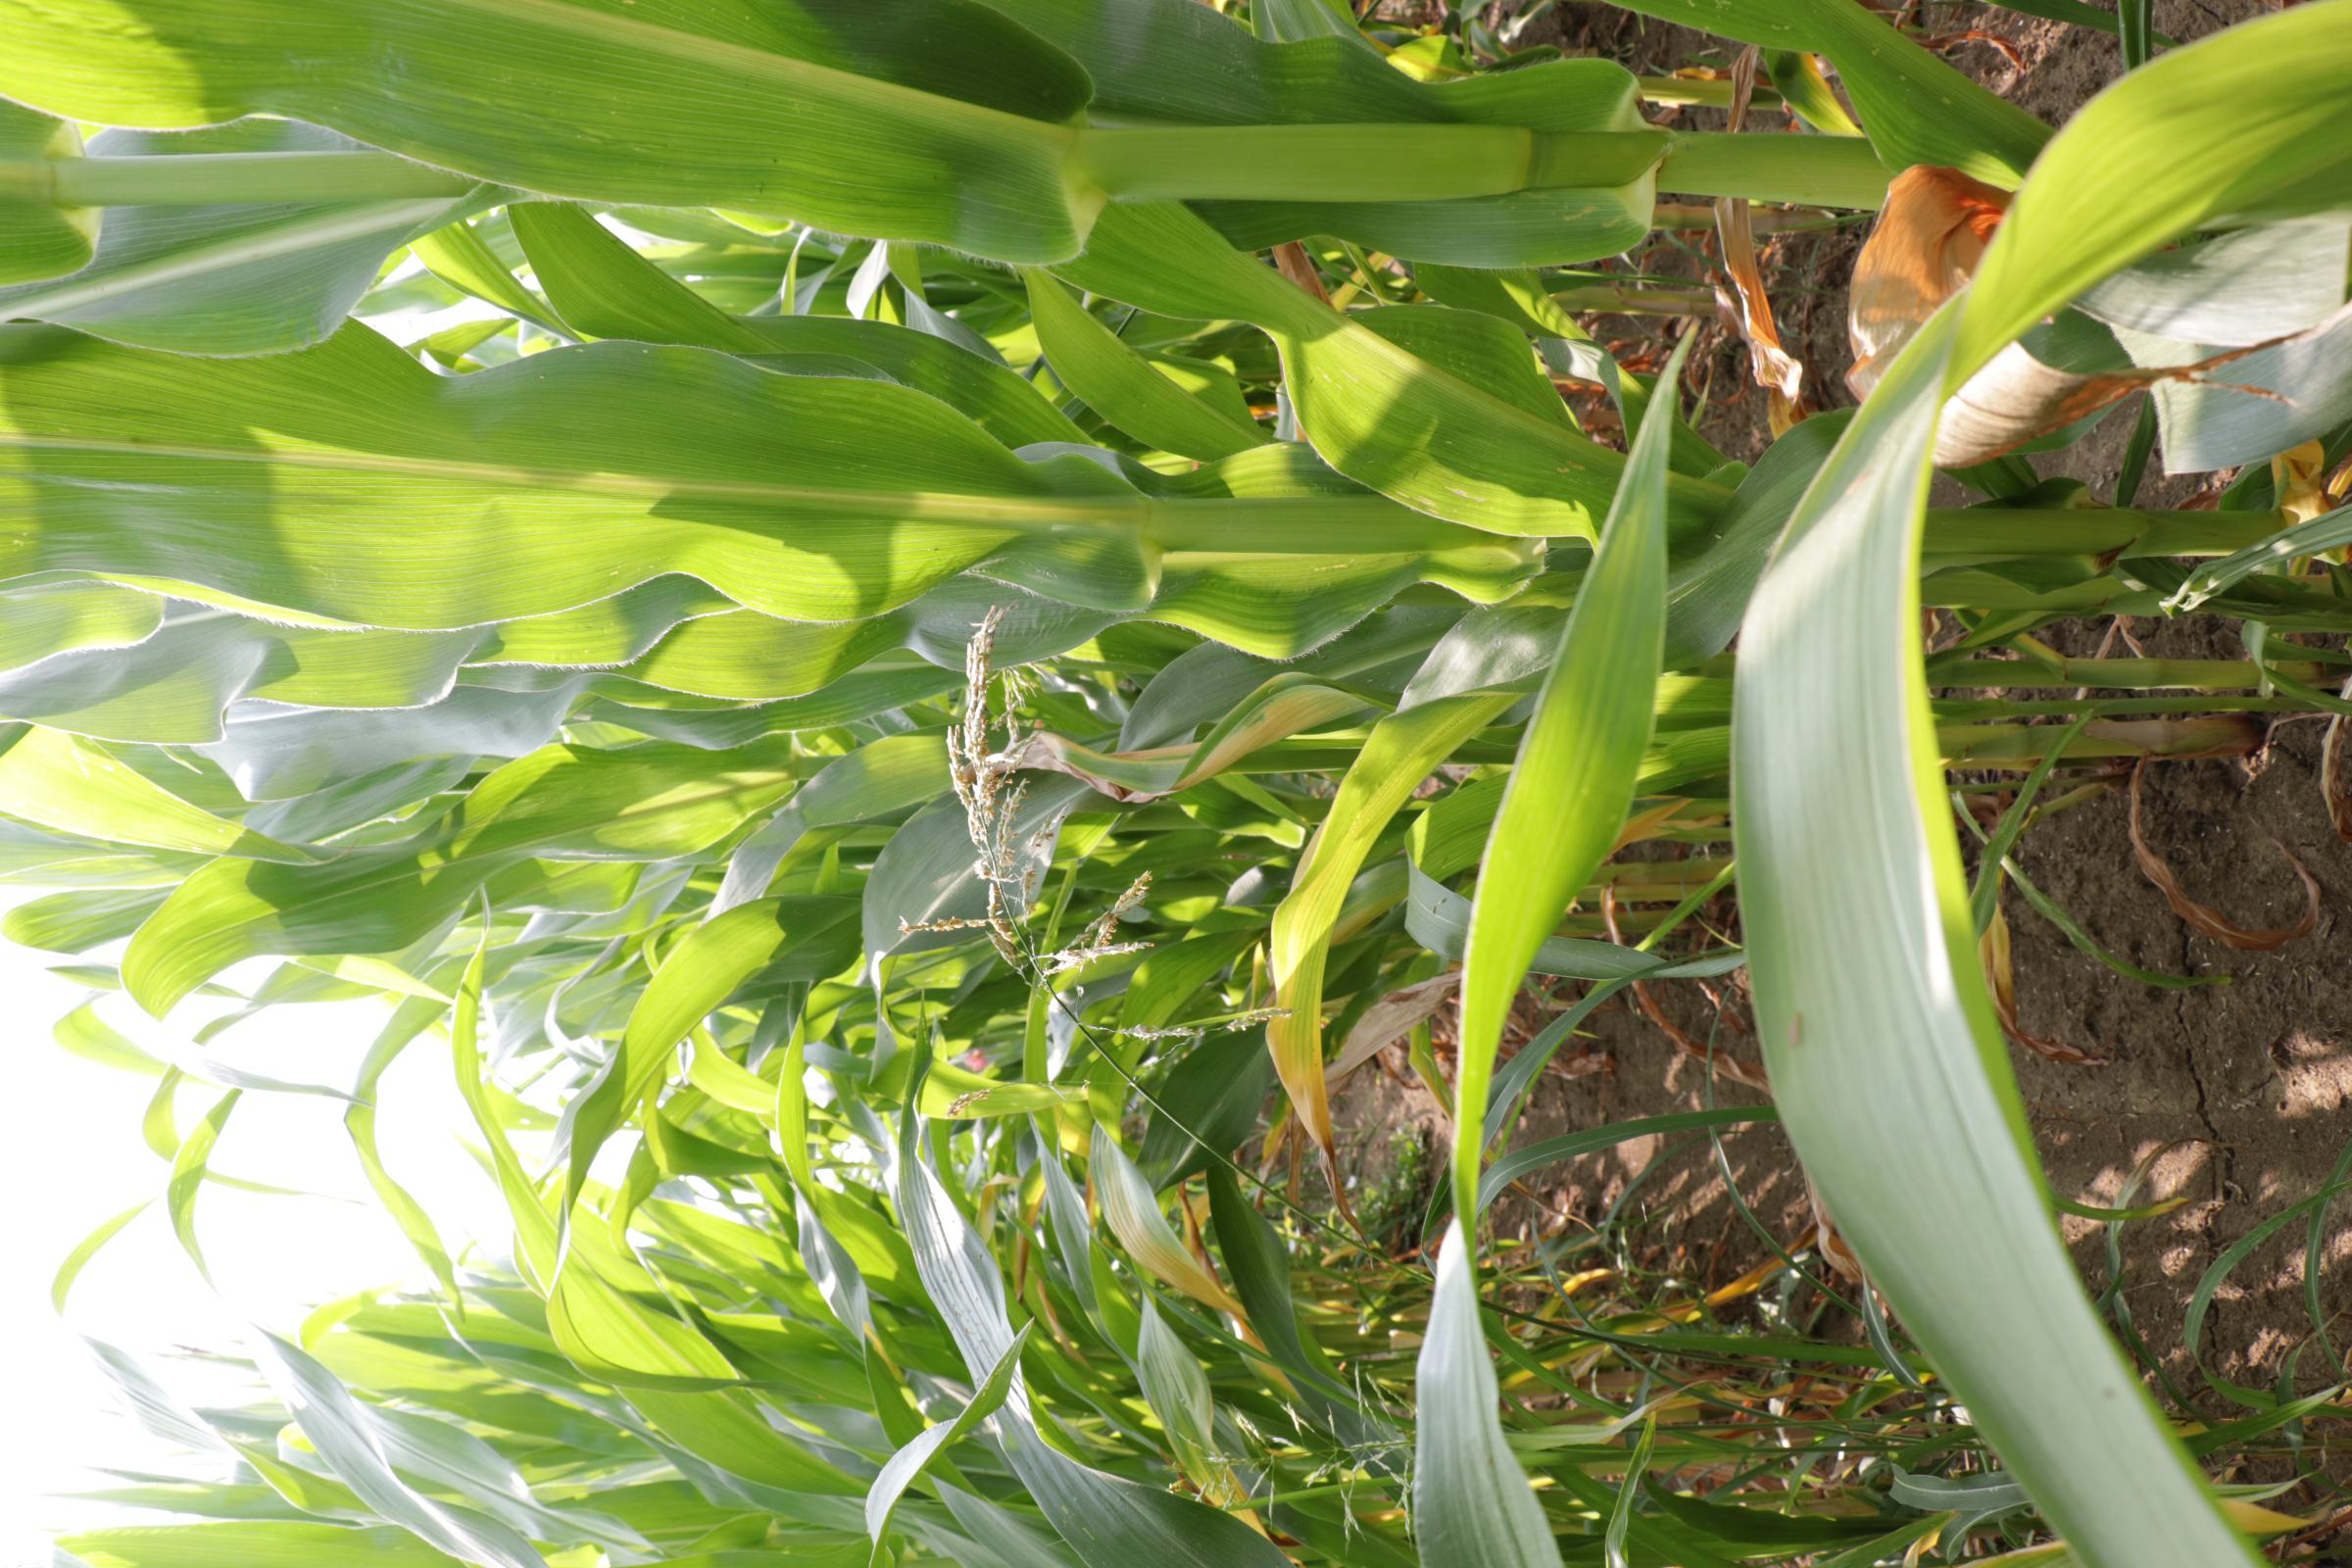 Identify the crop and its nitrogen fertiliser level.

maize, full nitrogen fertilisation
